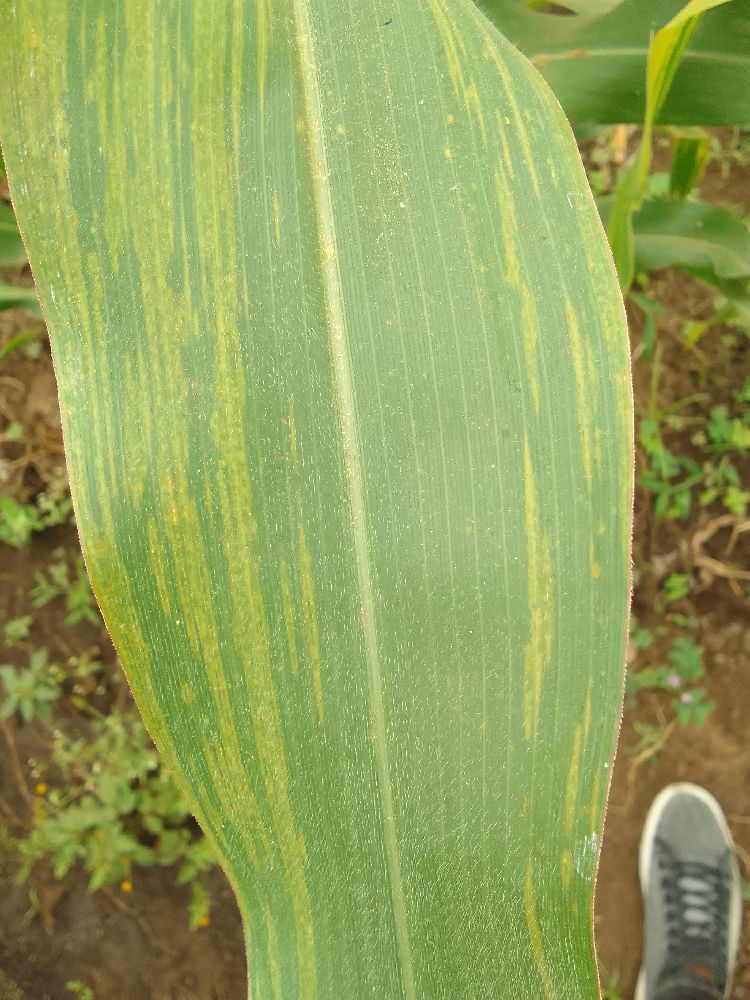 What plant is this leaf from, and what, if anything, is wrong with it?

maize, maize lethal necrosis
